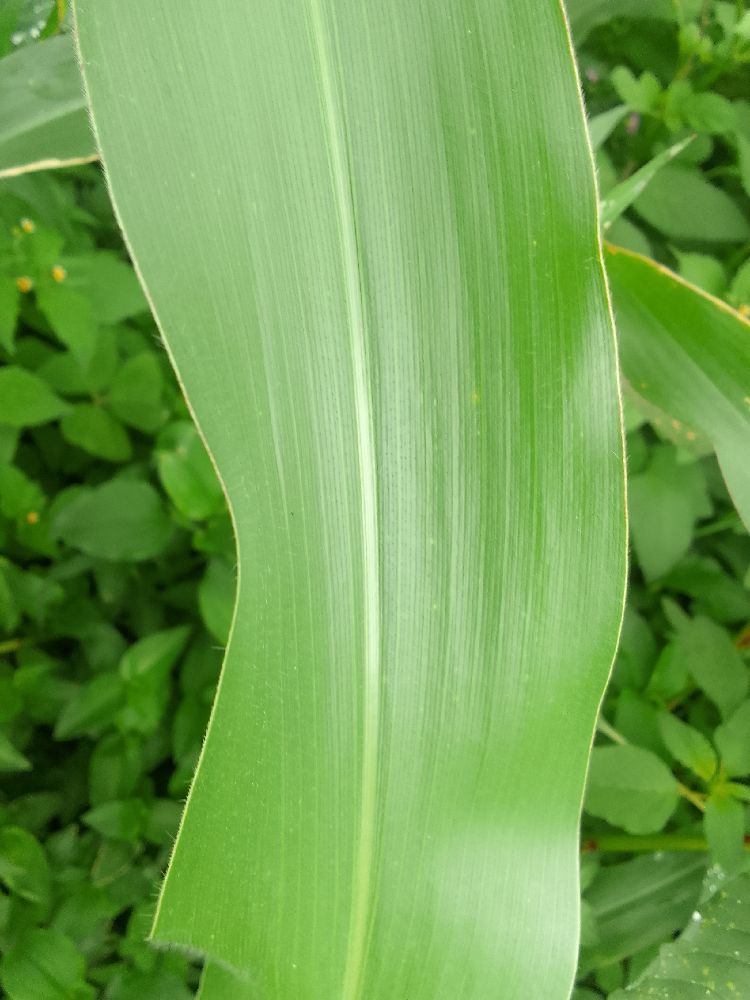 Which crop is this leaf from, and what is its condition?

maize, healthy
